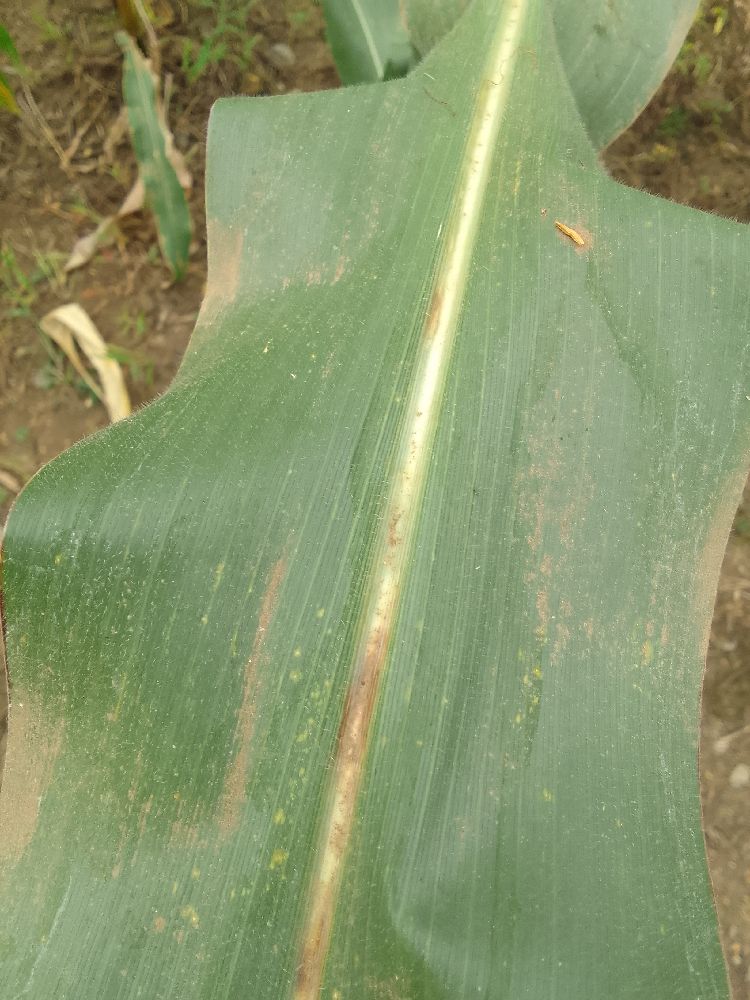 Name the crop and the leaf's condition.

maize, healthy
